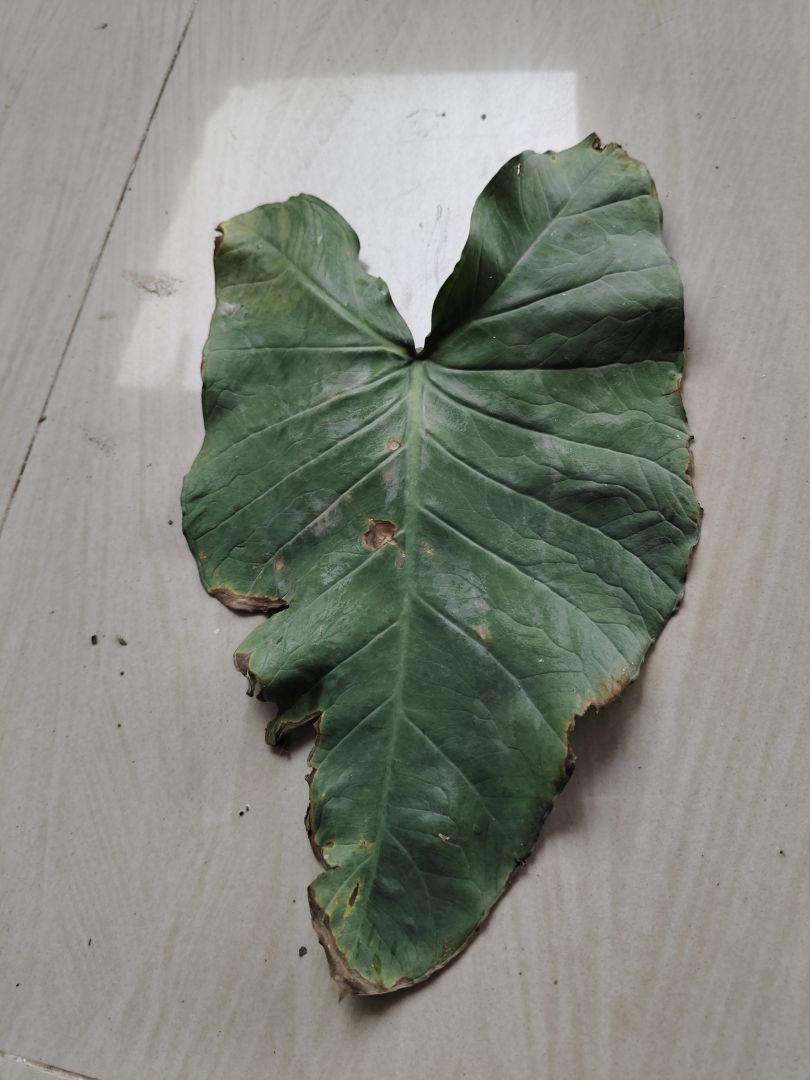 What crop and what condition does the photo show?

taro, leaf blight
